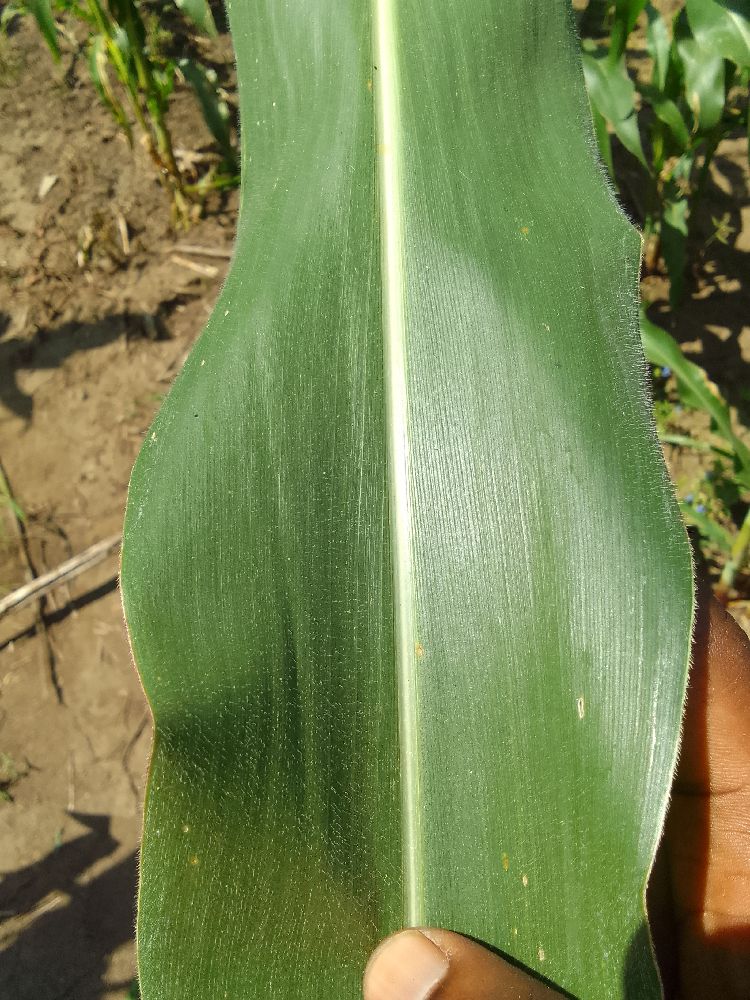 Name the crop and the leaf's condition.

maize, healthy
